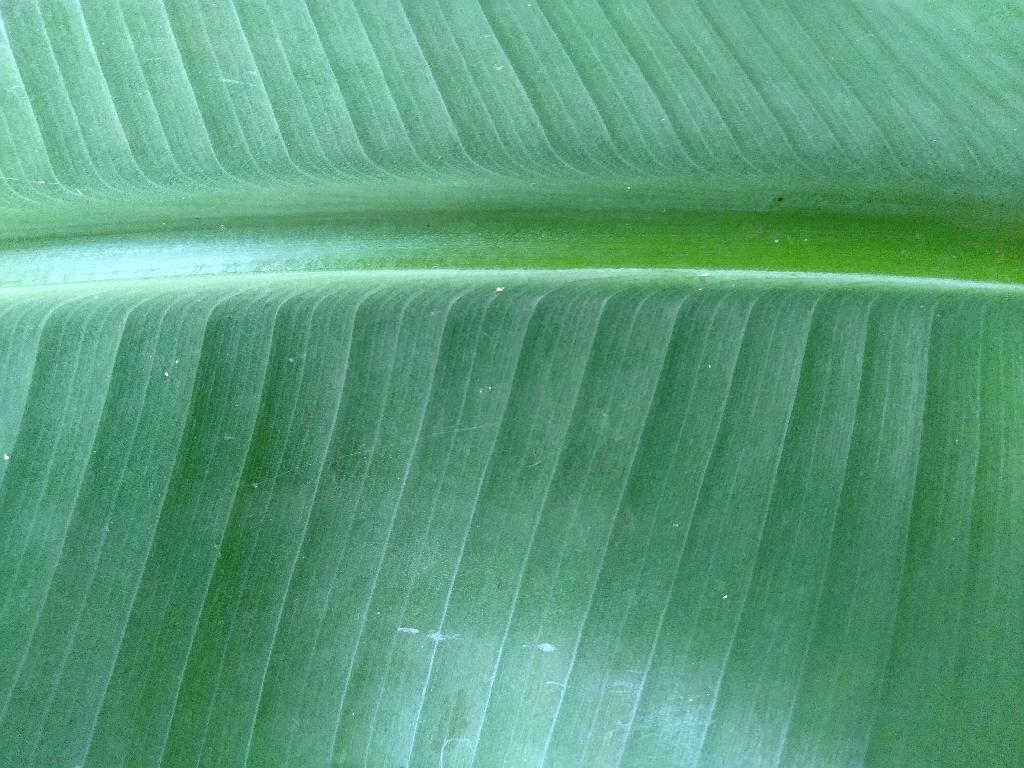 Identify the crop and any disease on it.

banana, healthy
